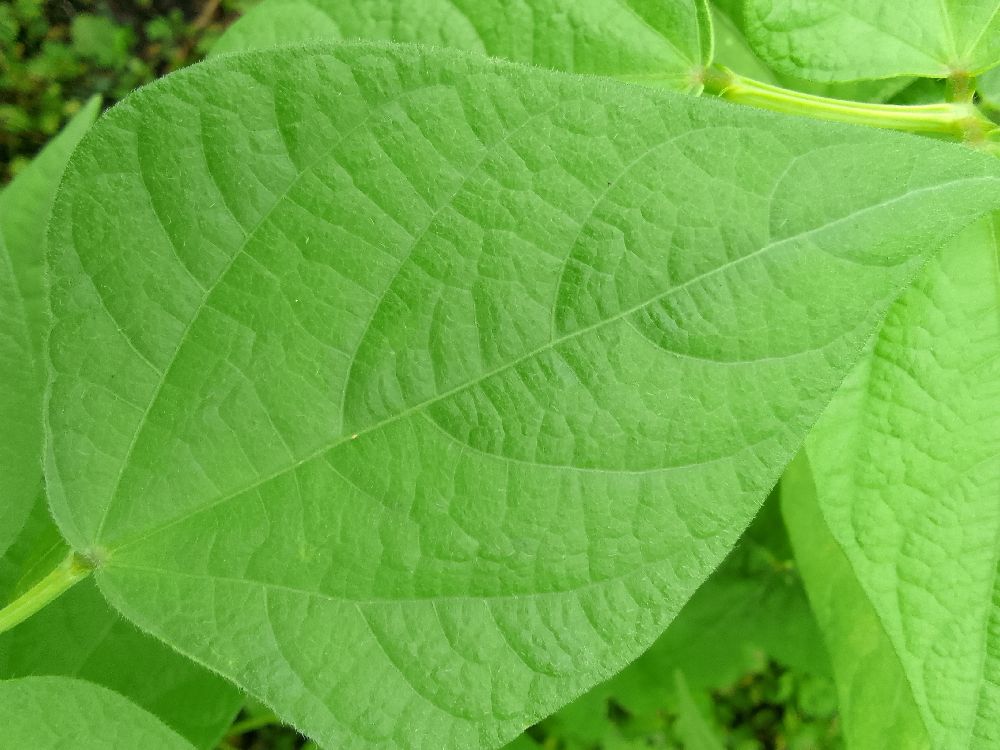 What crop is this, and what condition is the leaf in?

common bean, healthy
